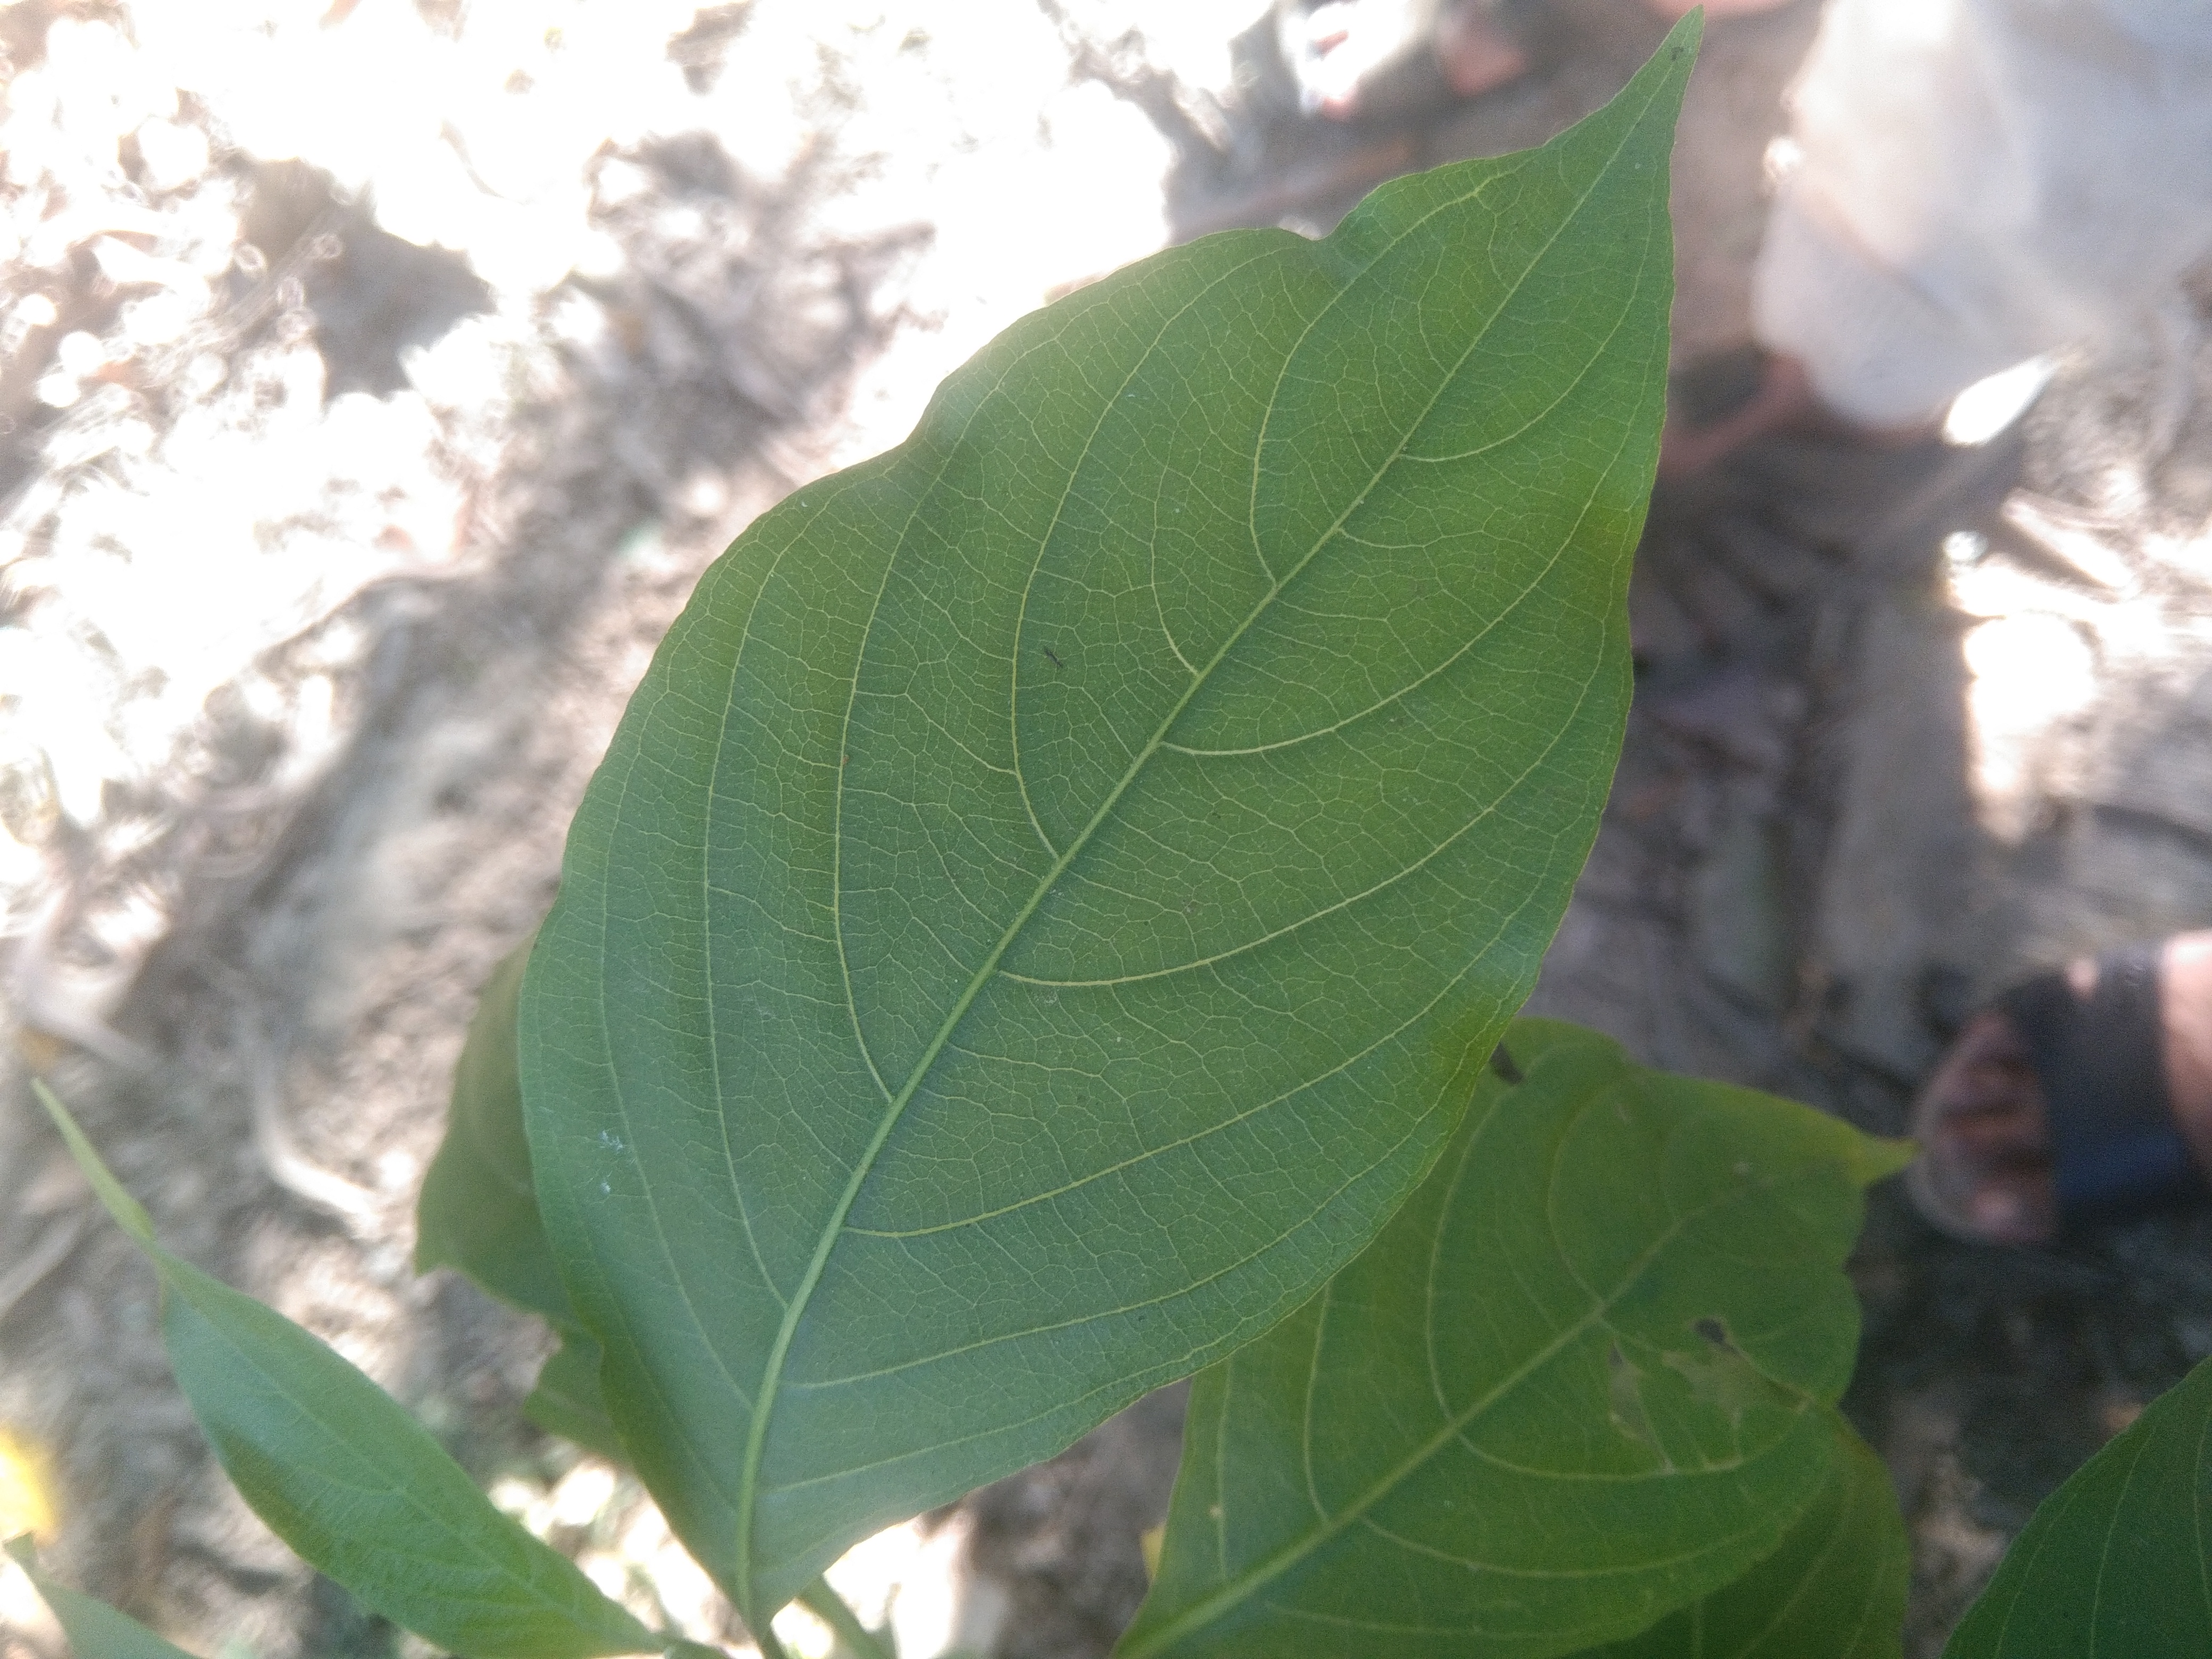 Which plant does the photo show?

vasaka
